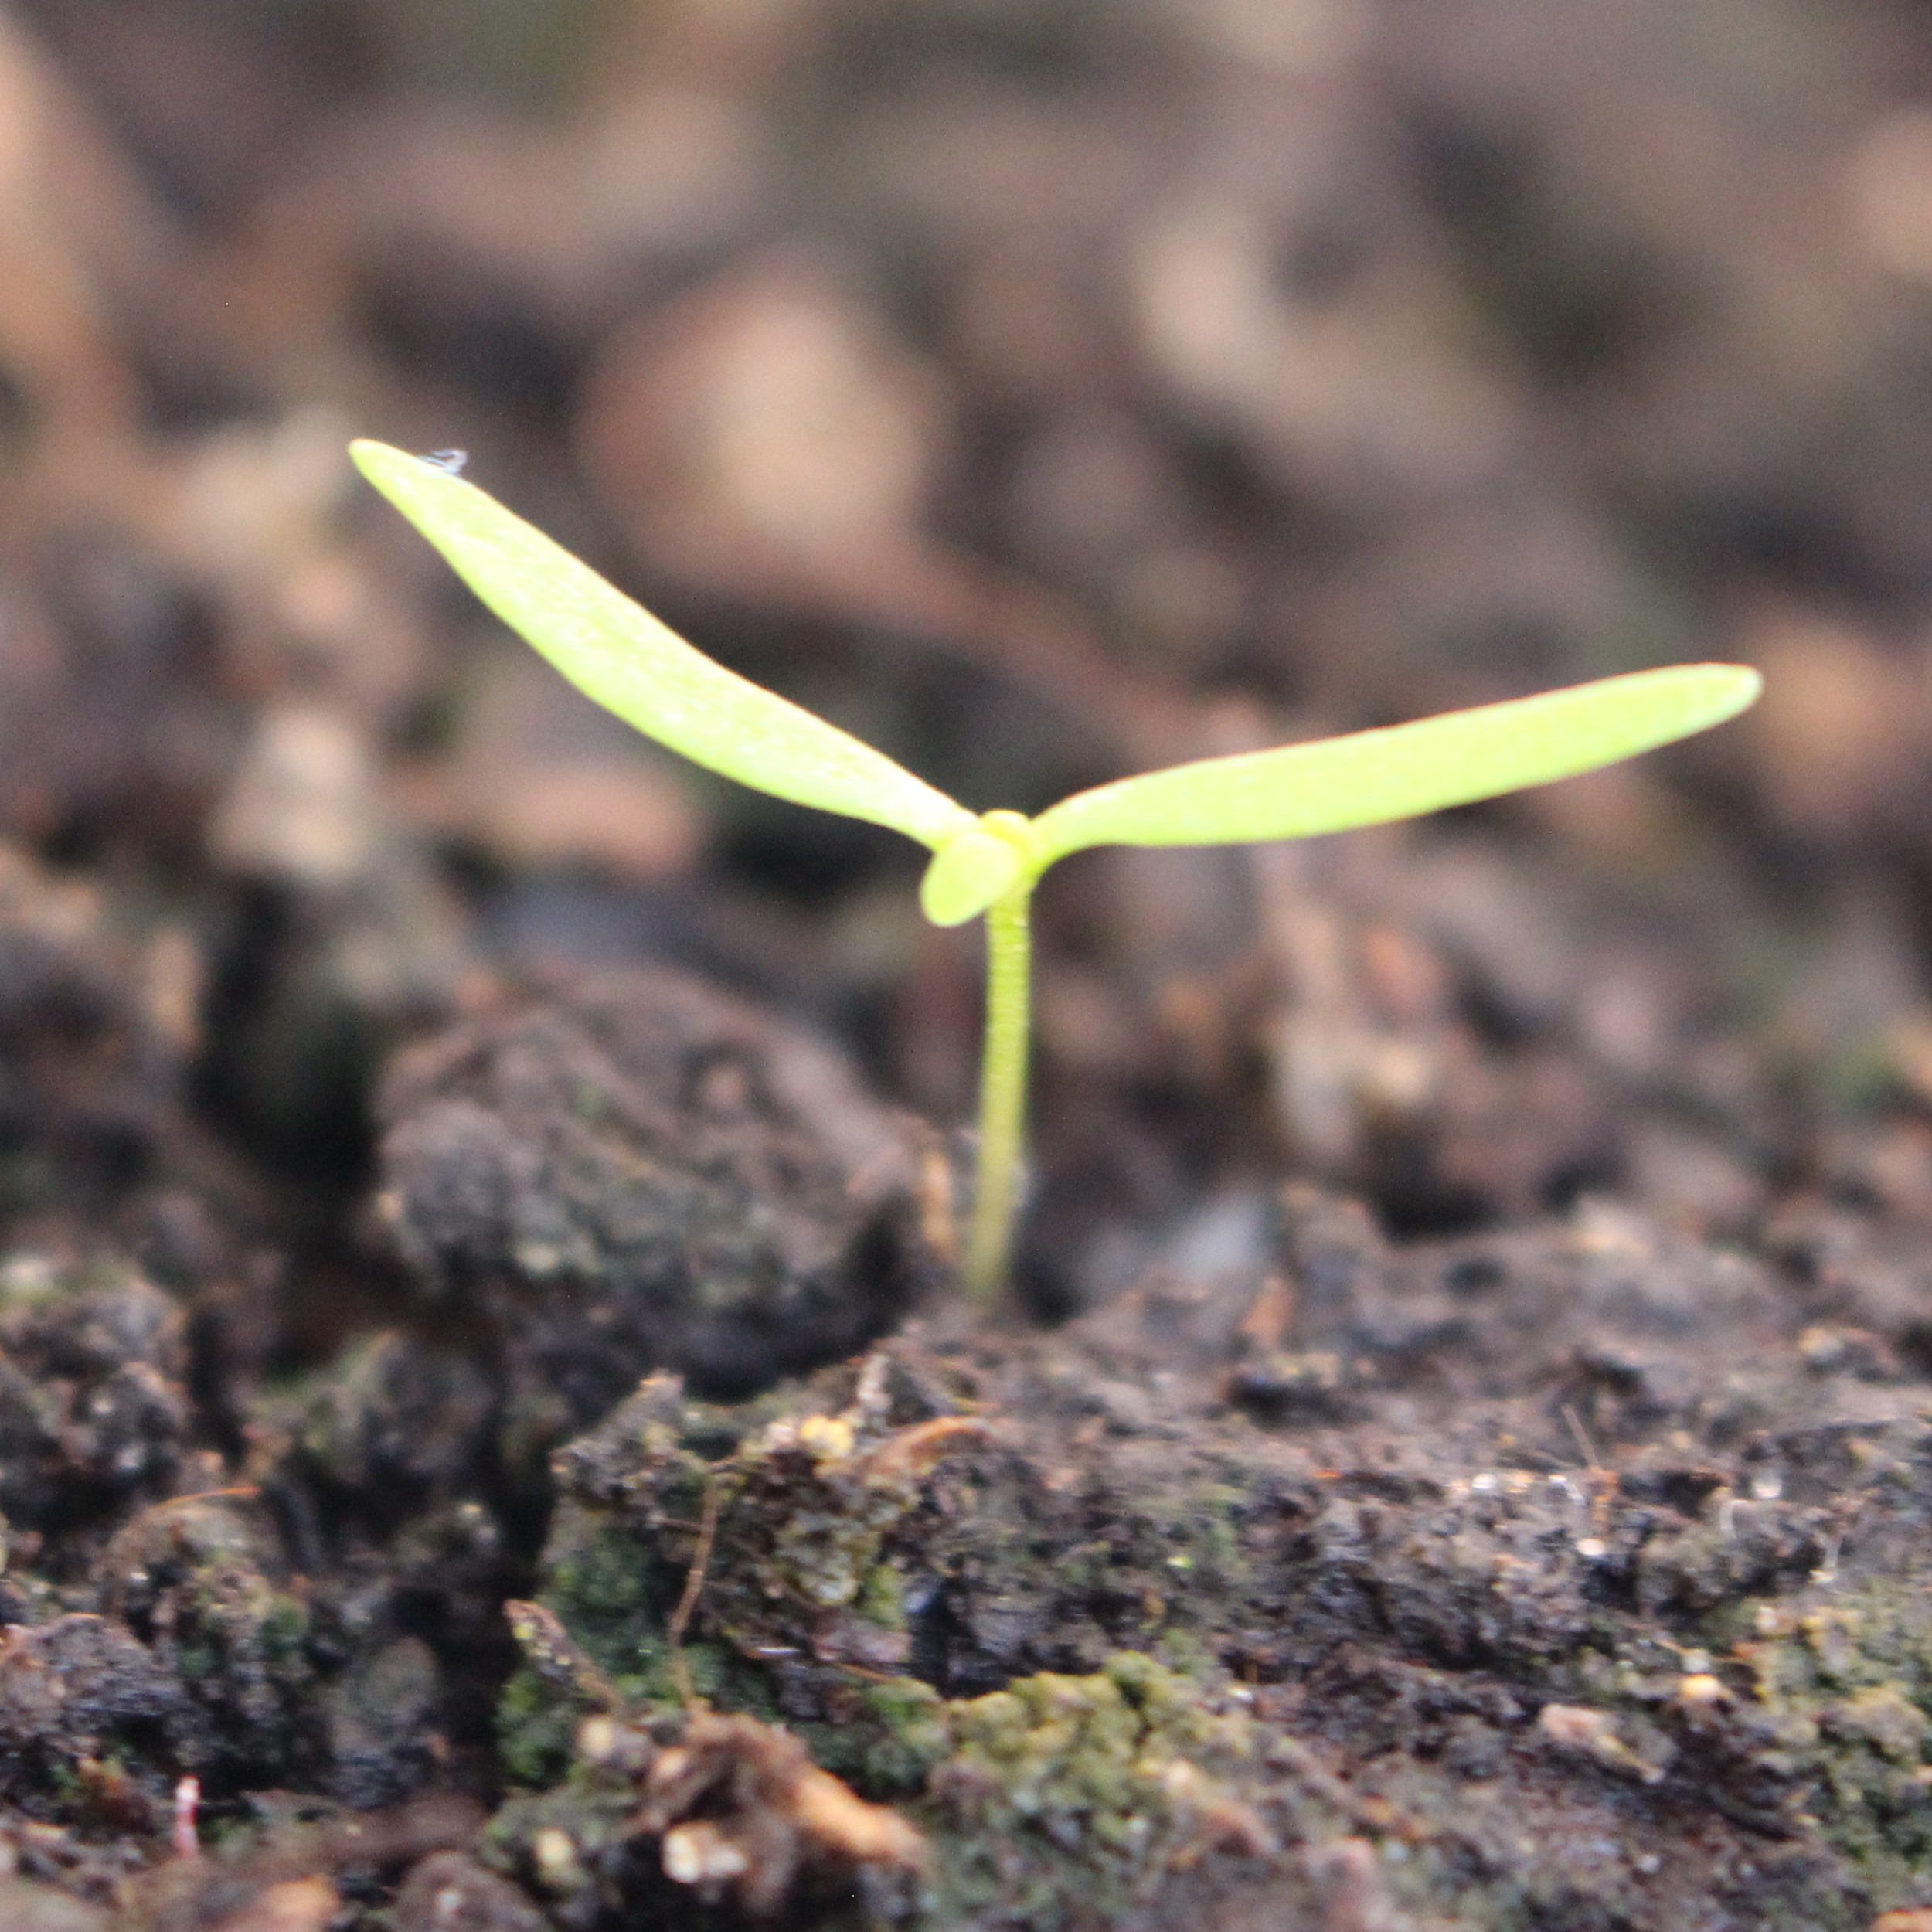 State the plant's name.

Papaver rhoeas
